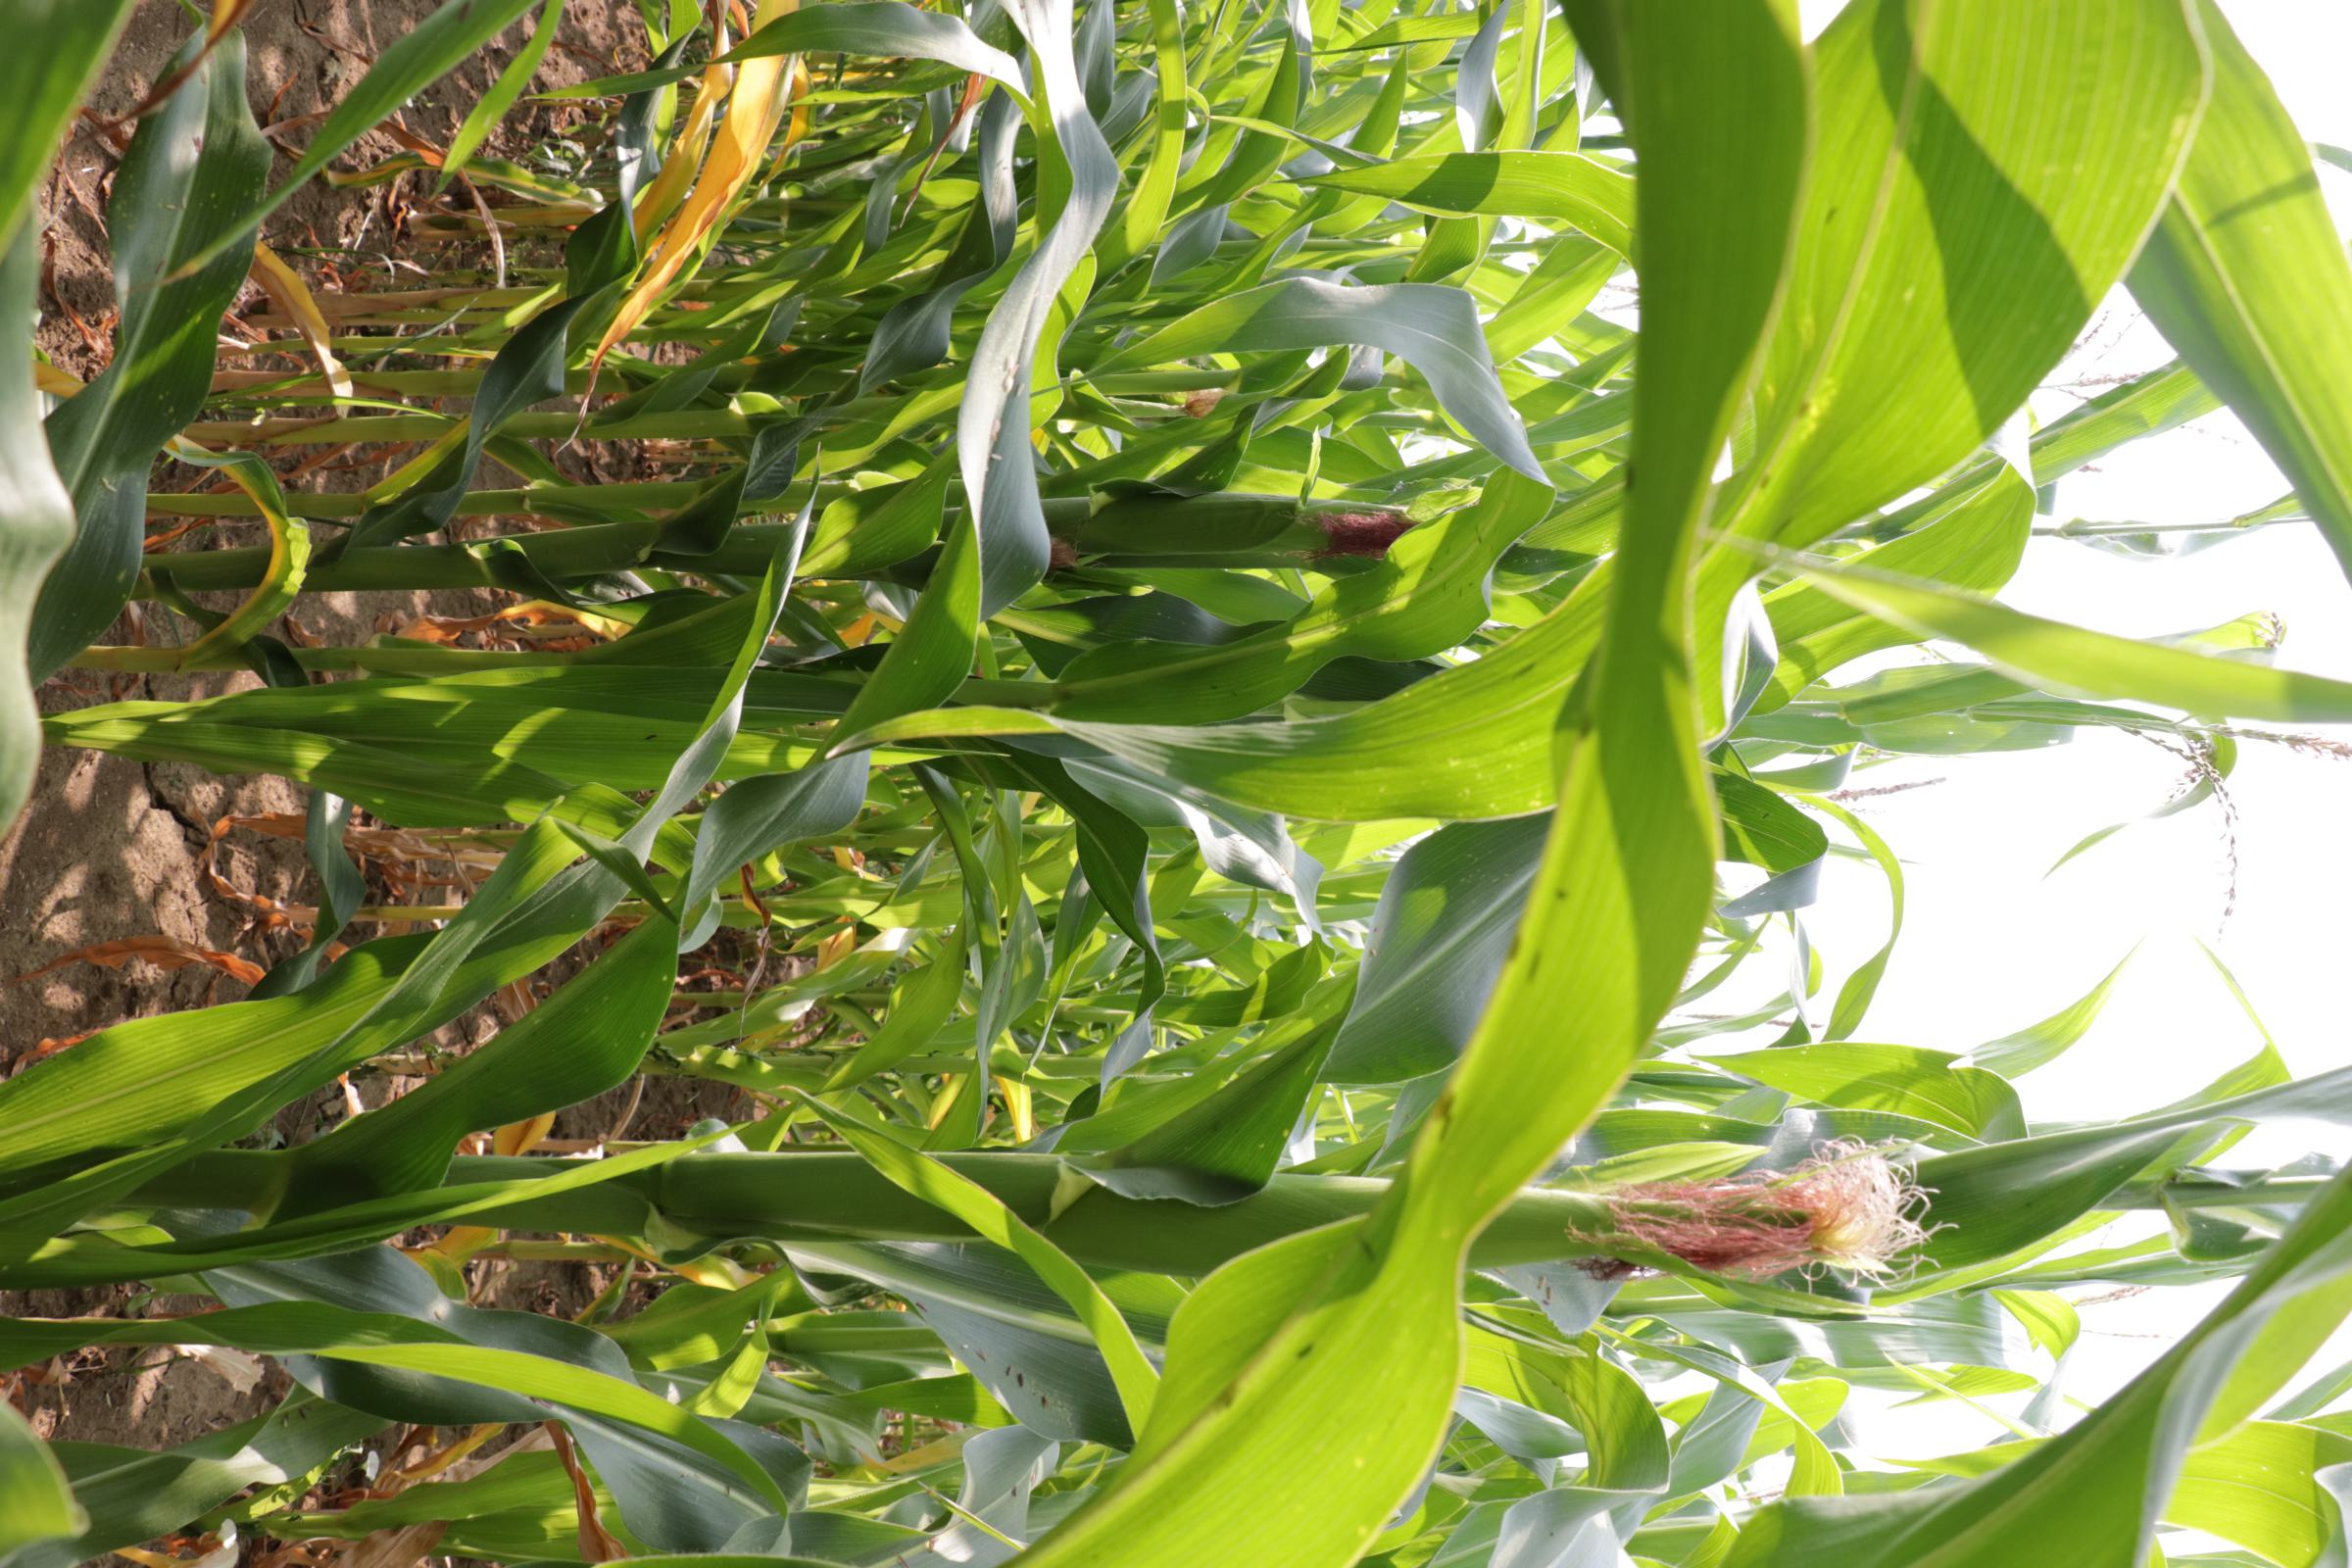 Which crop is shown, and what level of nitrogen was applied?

maize, reduced nitrogen fertilisation
